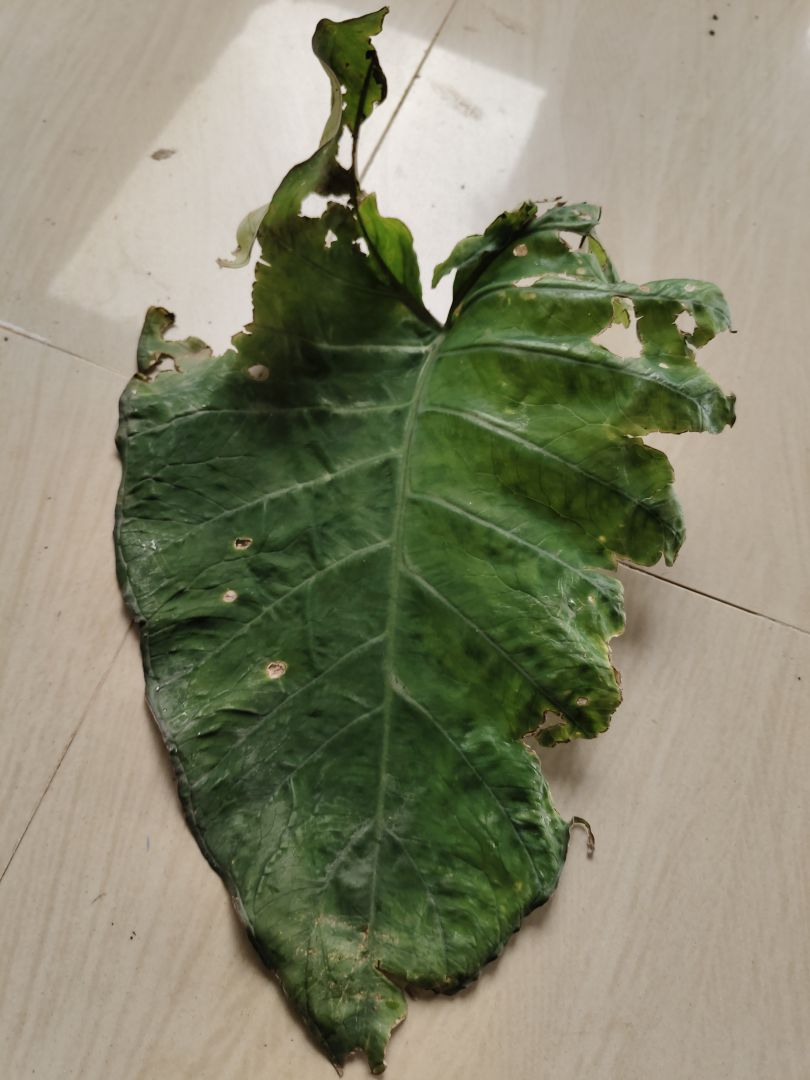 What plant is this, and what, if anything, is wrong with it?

taro, leaf blight
